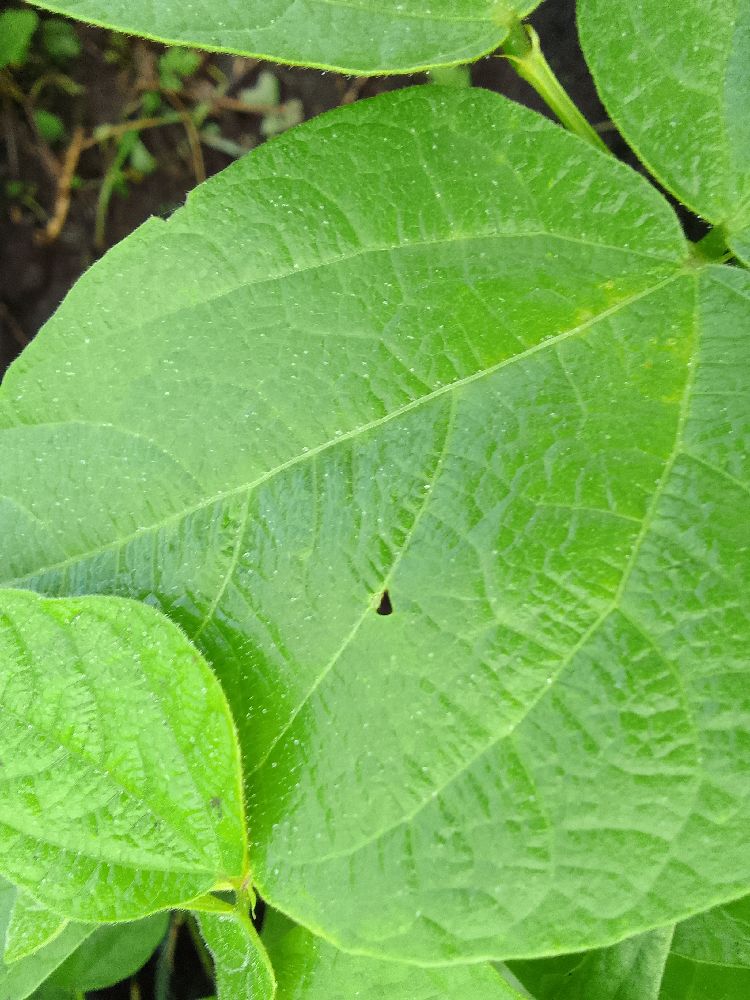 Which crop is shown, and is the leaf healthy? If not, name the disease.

common bean, healthy
